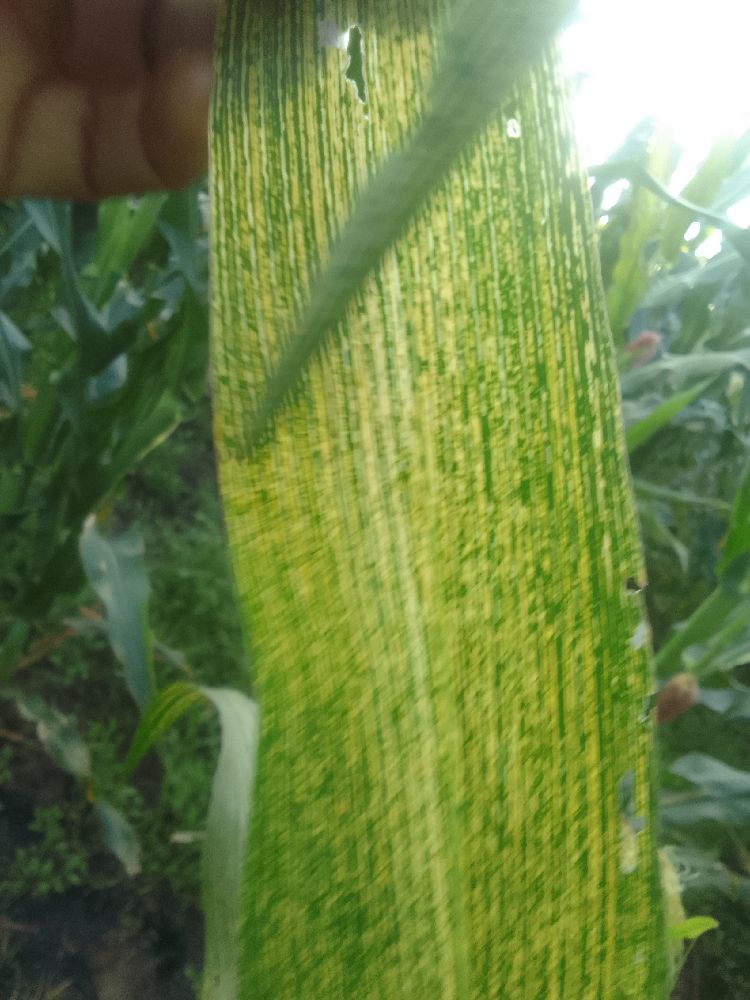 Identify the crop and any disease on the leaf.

maize, maize streak virus
